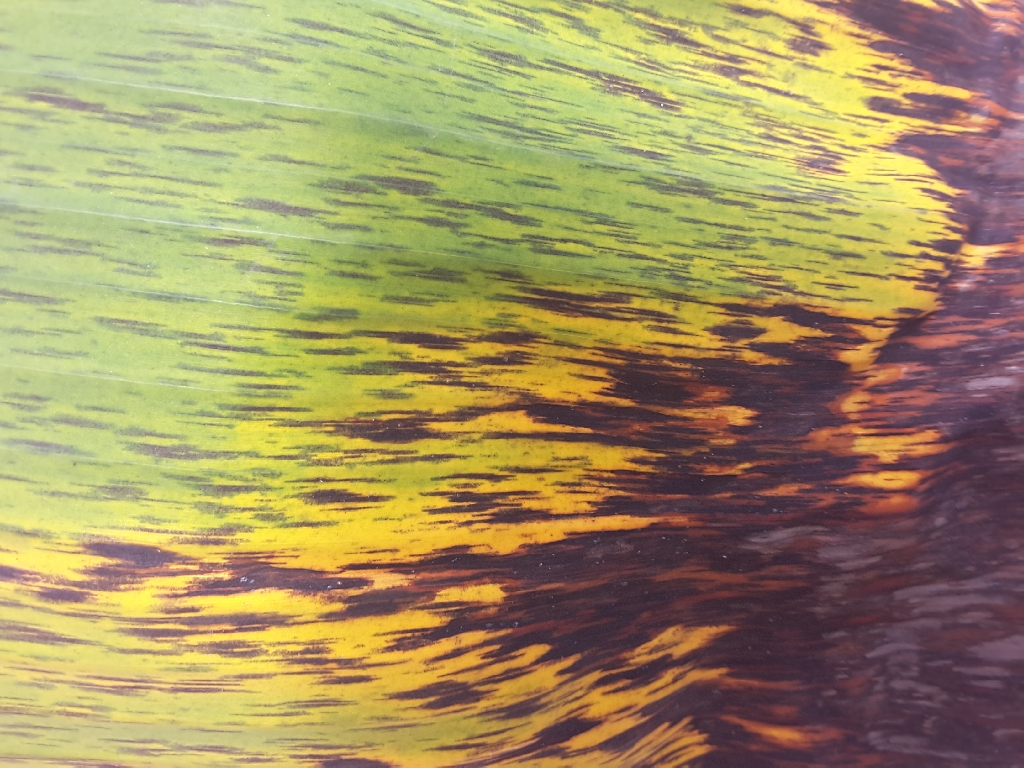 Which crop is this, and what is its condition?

banana, black sigatoka
